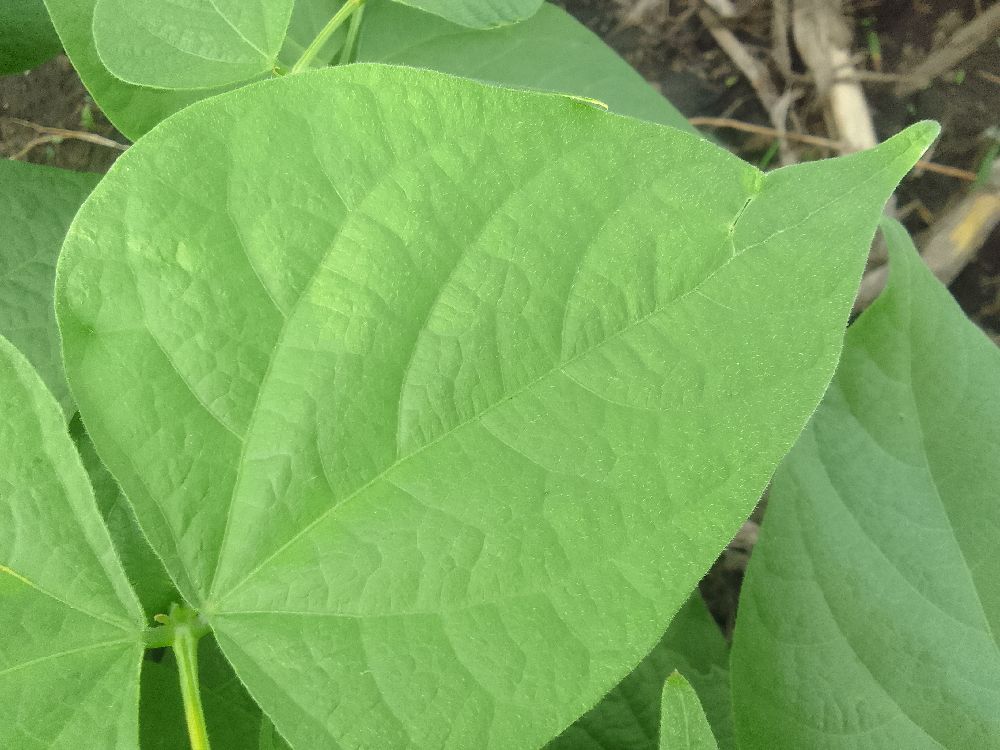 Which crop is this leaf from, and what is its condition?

common bean, healthy
